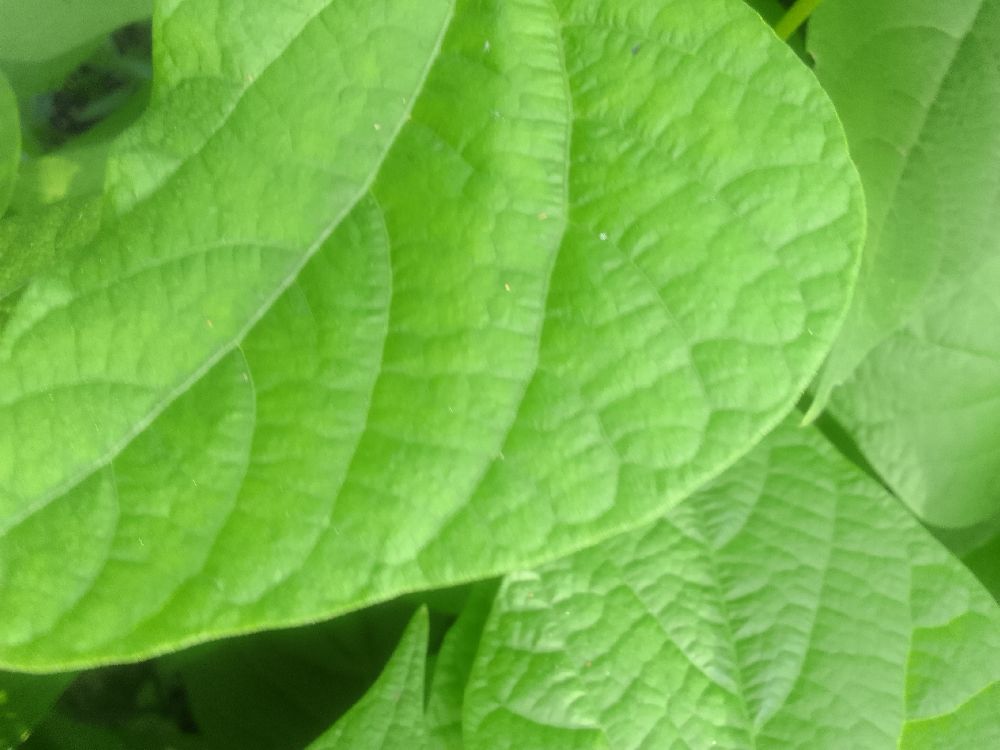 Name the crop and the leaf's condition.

common bean, healthy
